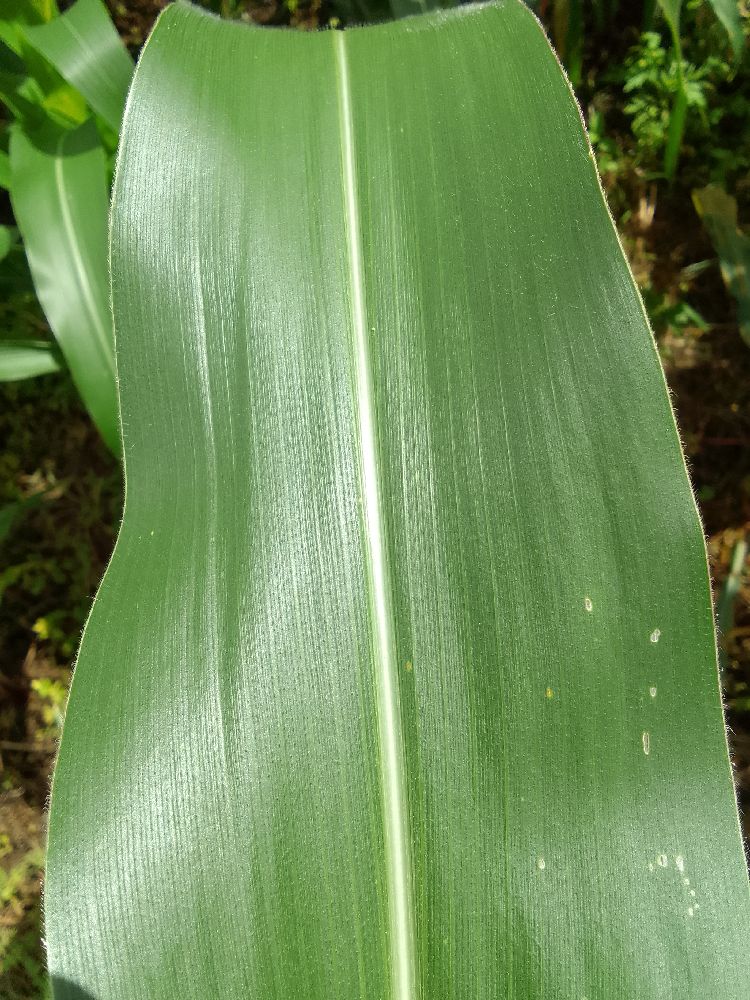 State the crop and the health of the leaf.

maize, healthy
